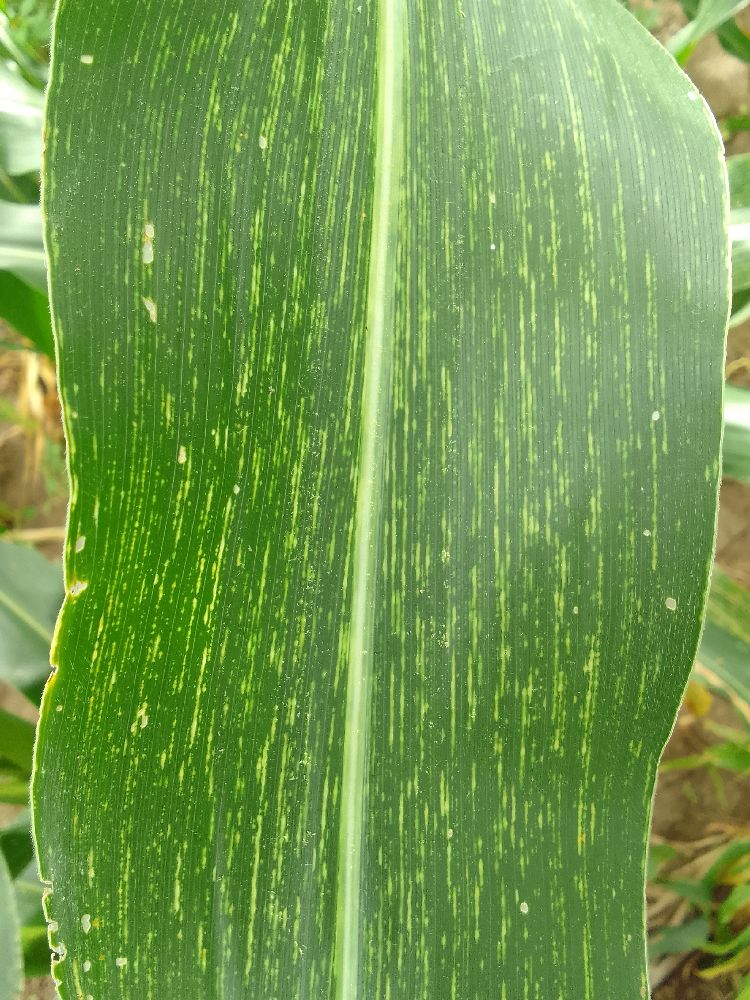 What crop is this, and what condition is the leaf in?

maize, maize streak virus
